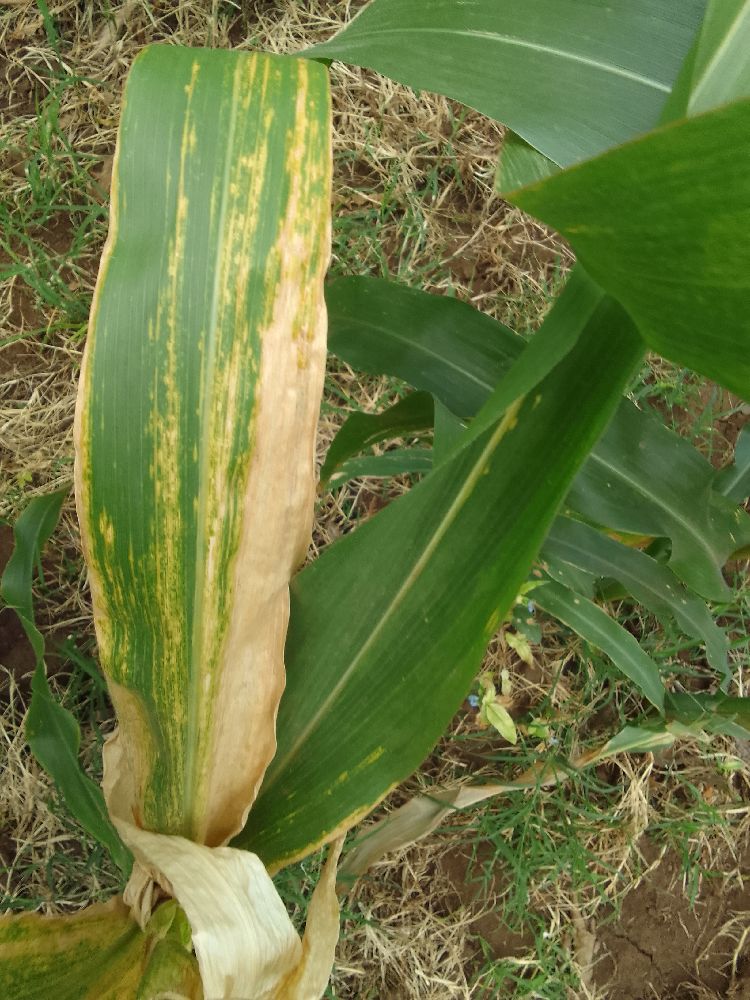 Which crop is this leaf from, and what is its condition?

maize, maize lethal necrosis
